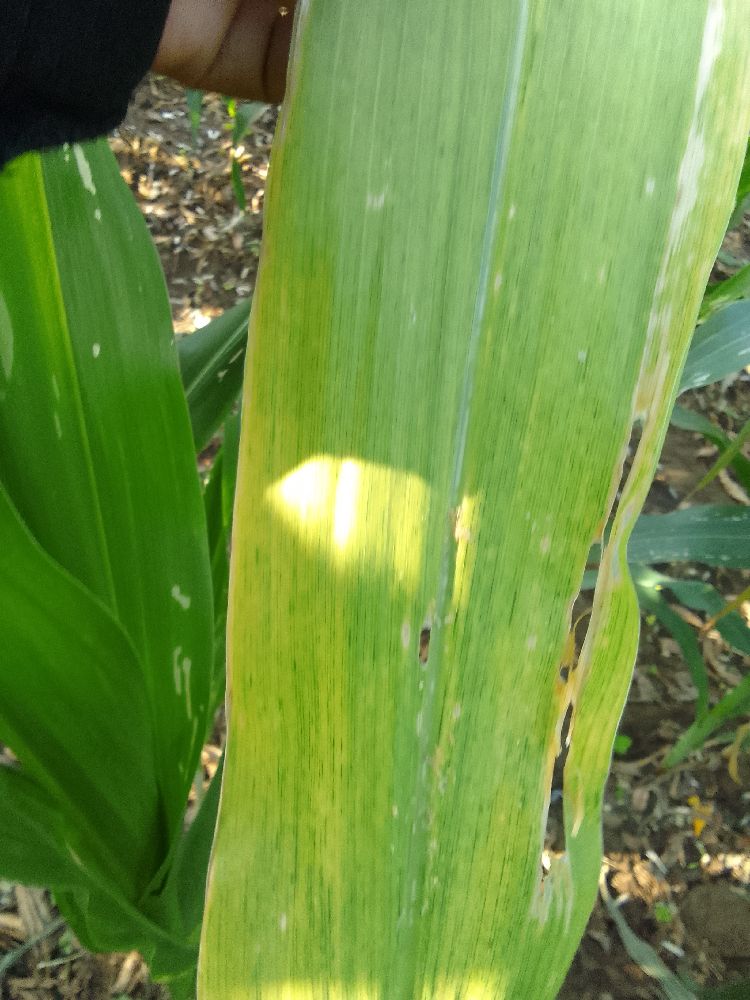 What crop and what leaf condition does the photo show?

maize, maize lethal necrosis
